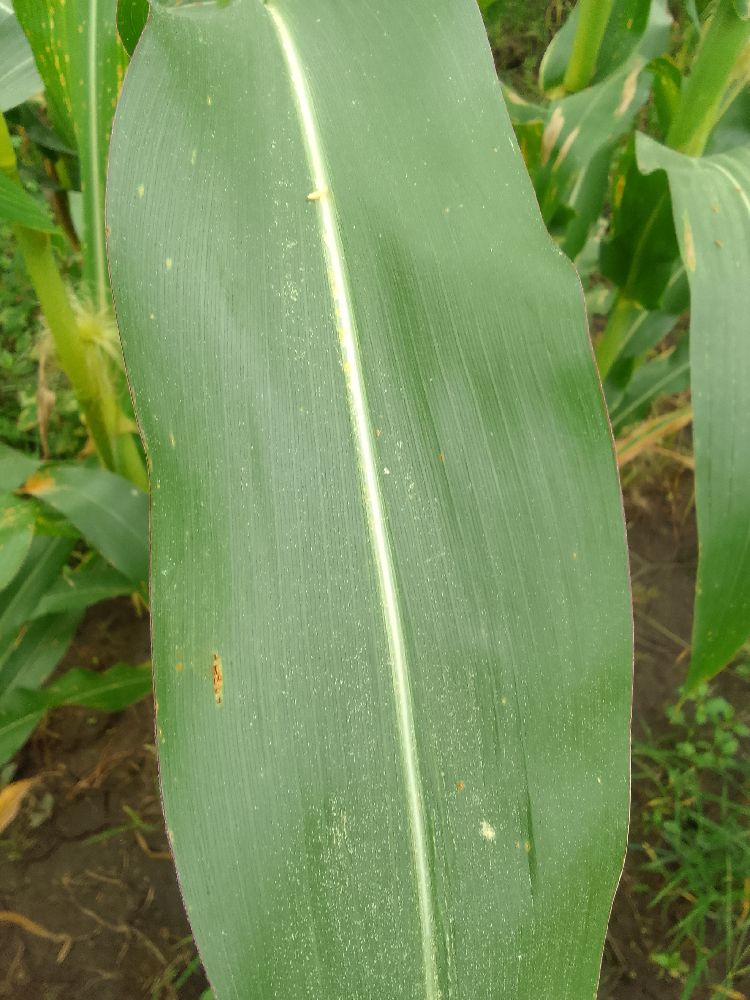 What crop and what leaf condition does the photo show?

maize, healthy
